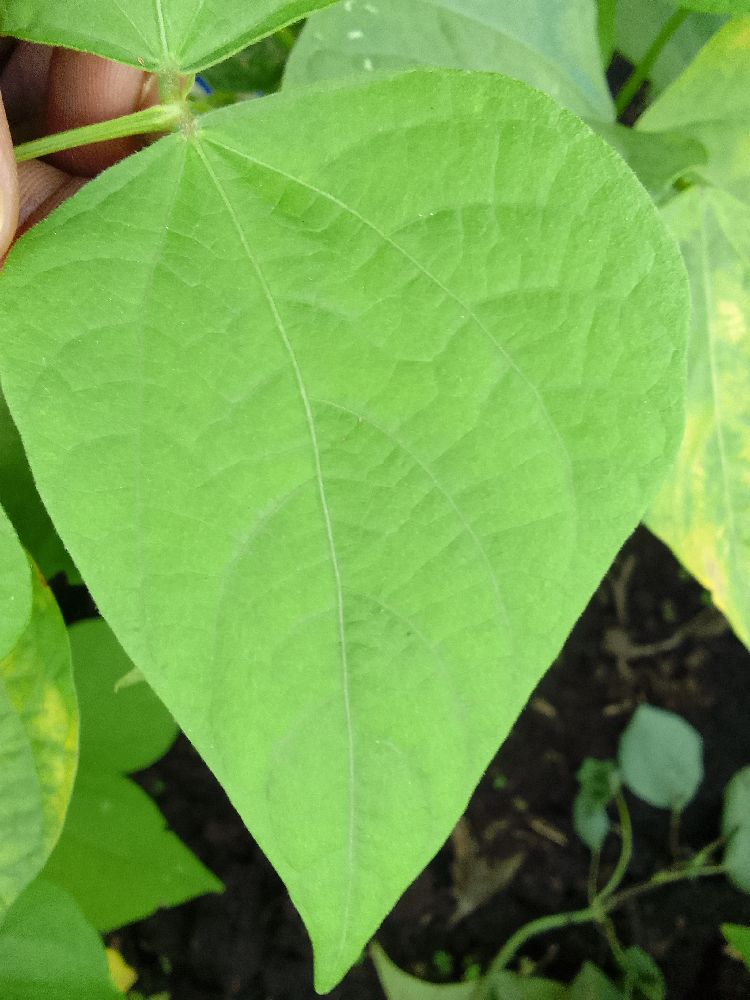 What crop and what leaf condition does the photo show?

common bean, healthy
